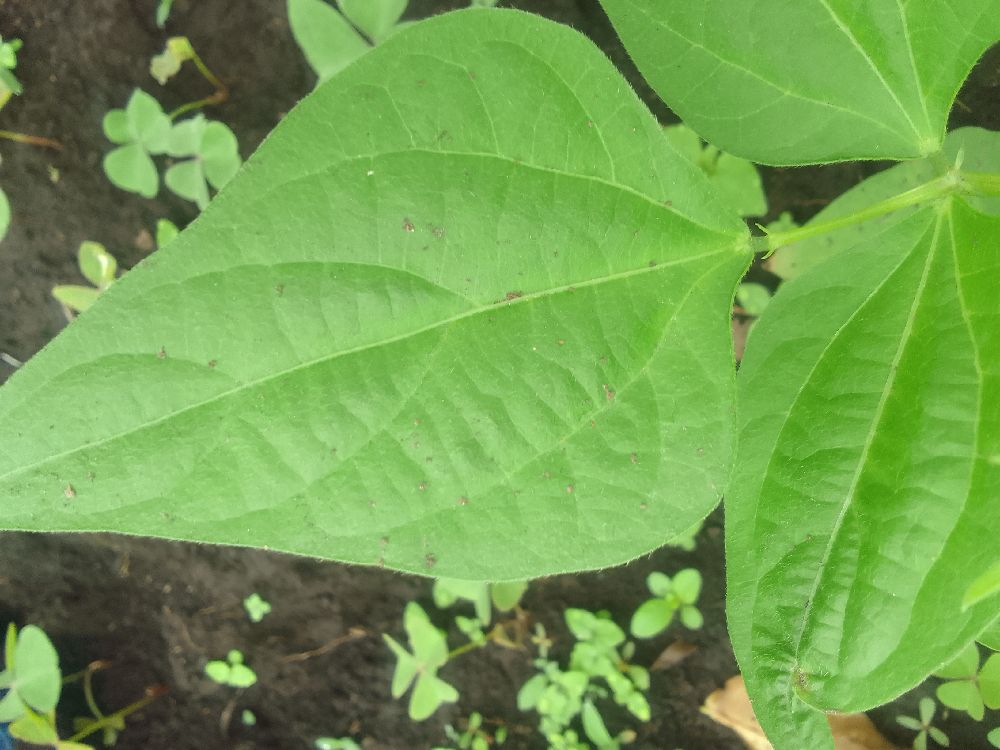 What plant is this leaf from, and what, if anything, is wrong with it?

common bean, healthy
